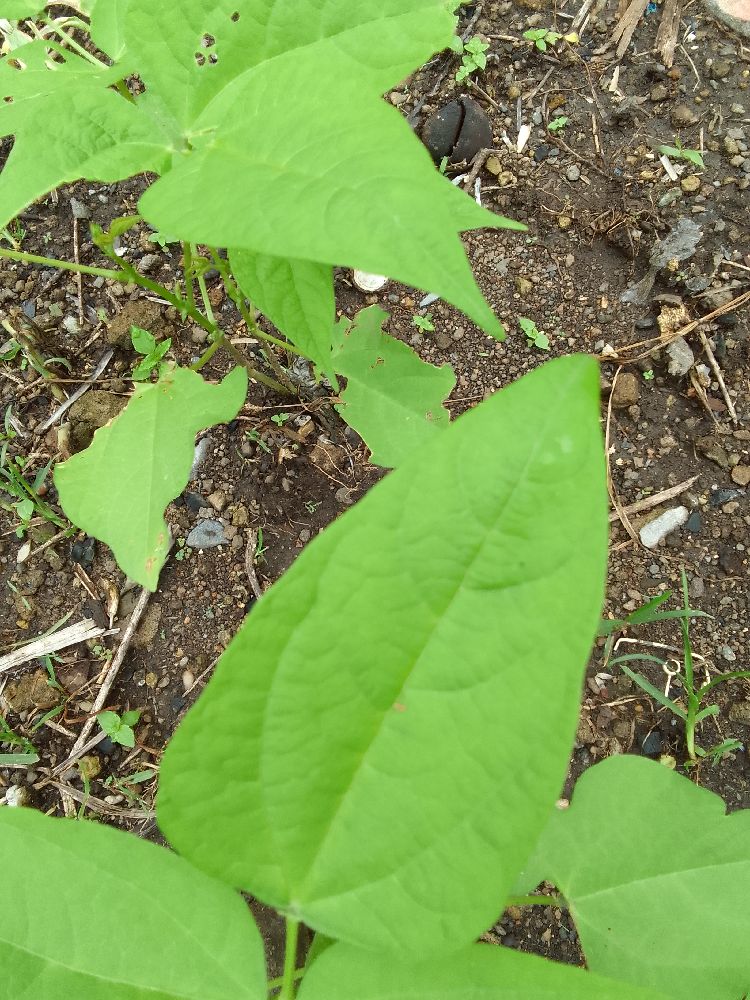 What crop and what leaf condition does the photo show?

common bean, healthy
